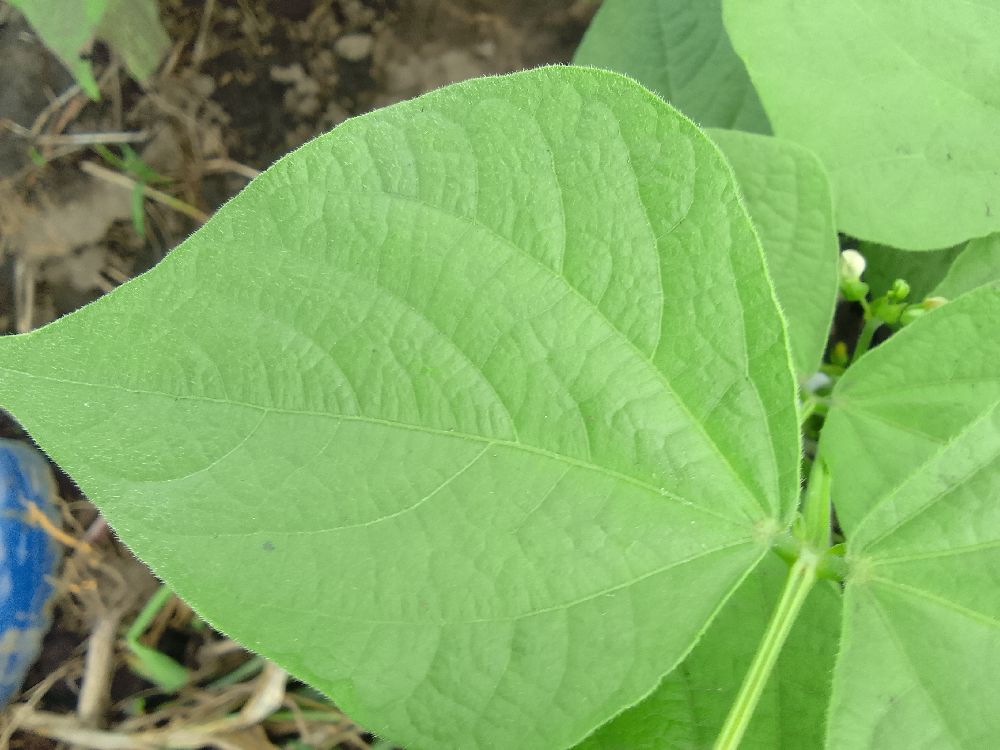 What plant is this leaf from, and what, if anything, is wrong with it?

common bean, healthy
